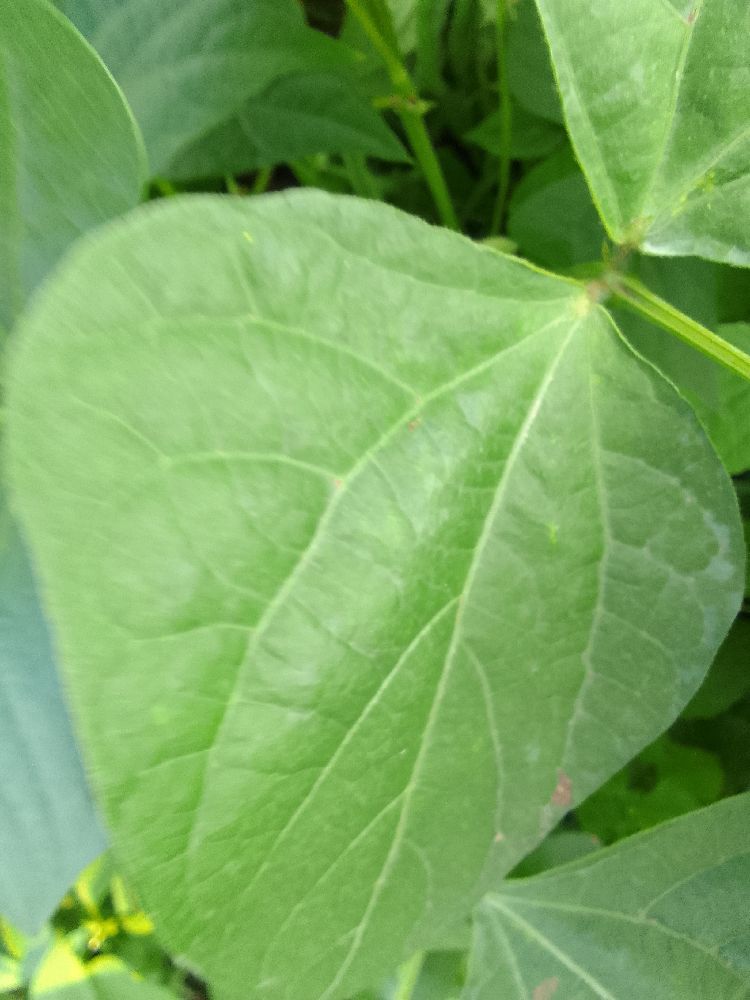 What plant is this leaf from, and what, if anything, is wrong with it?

common bean, healthy
